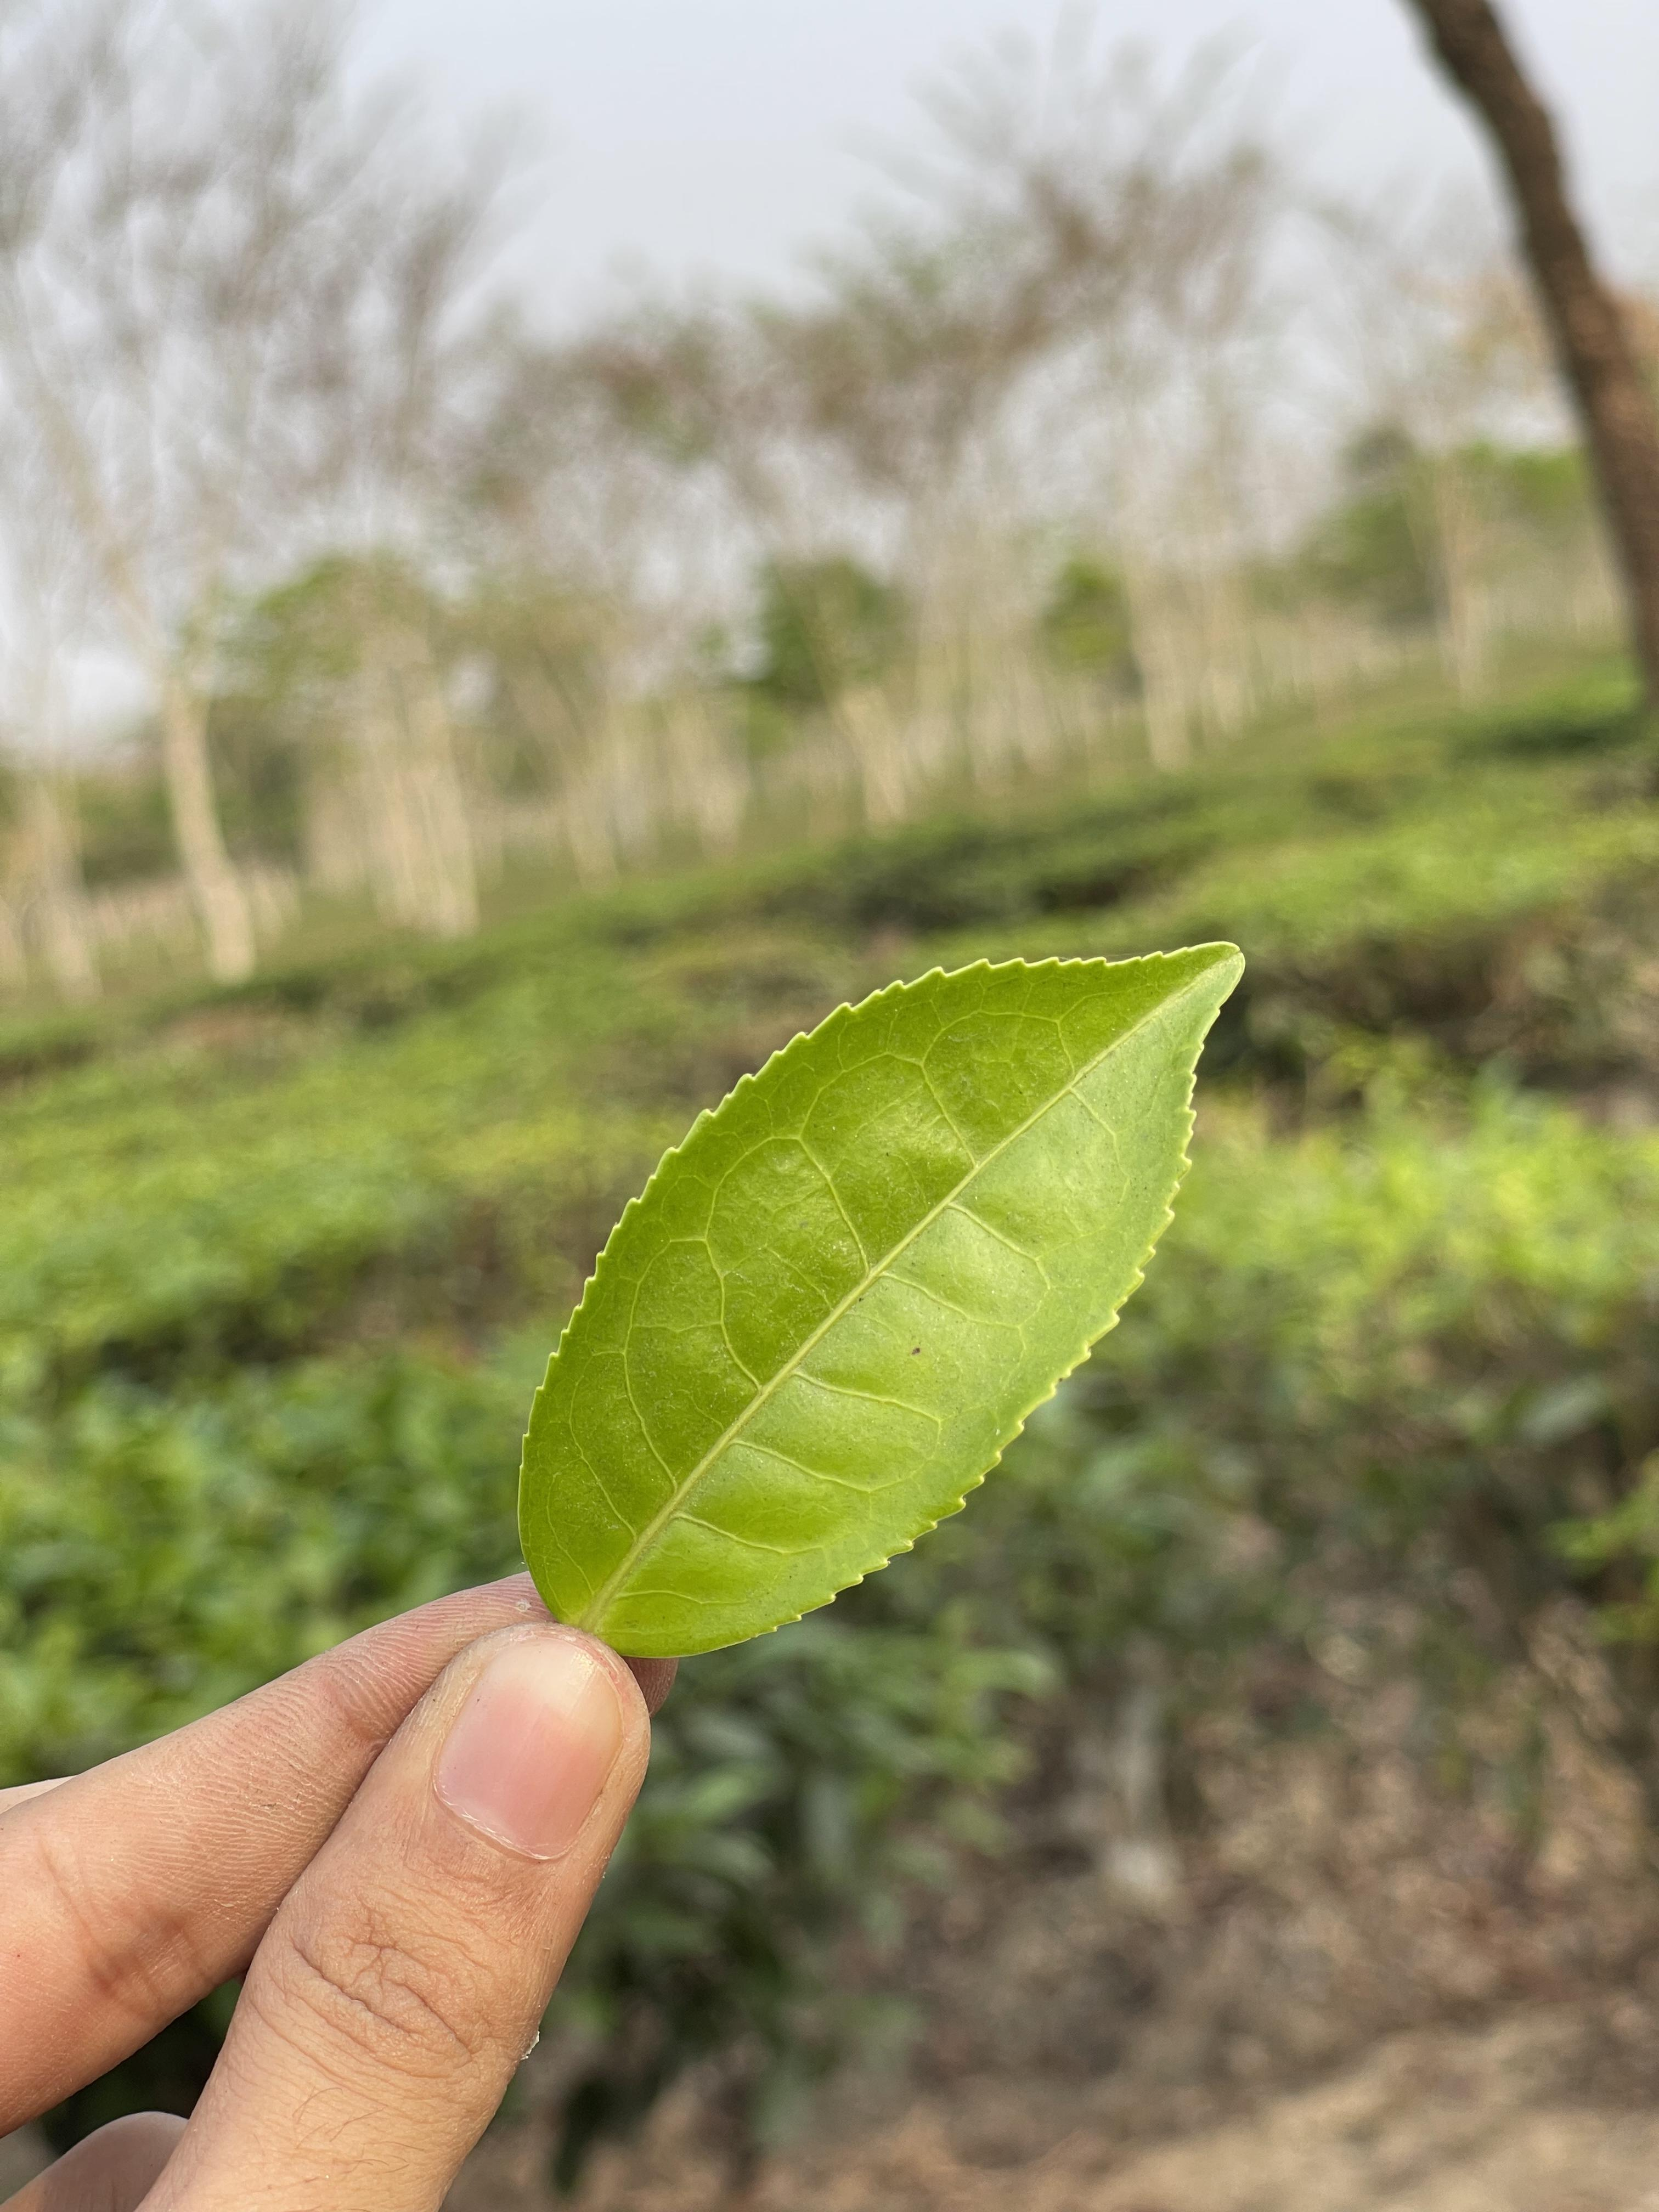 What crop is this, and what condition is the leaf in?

tea, healthy leaf
